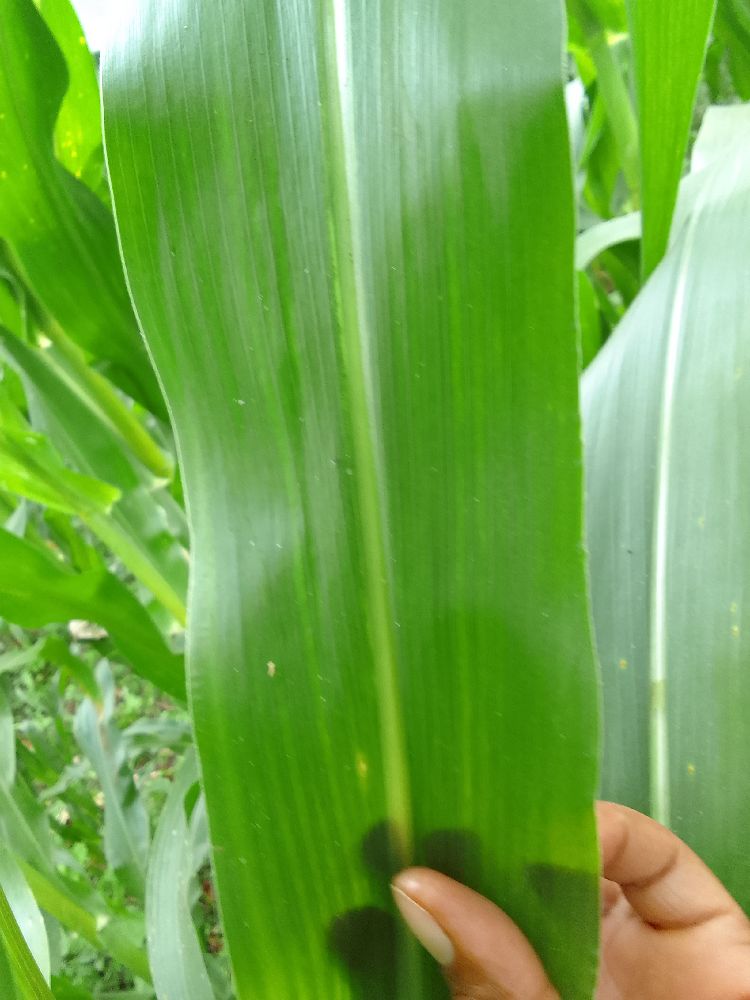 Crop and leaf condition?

maize, healthy
